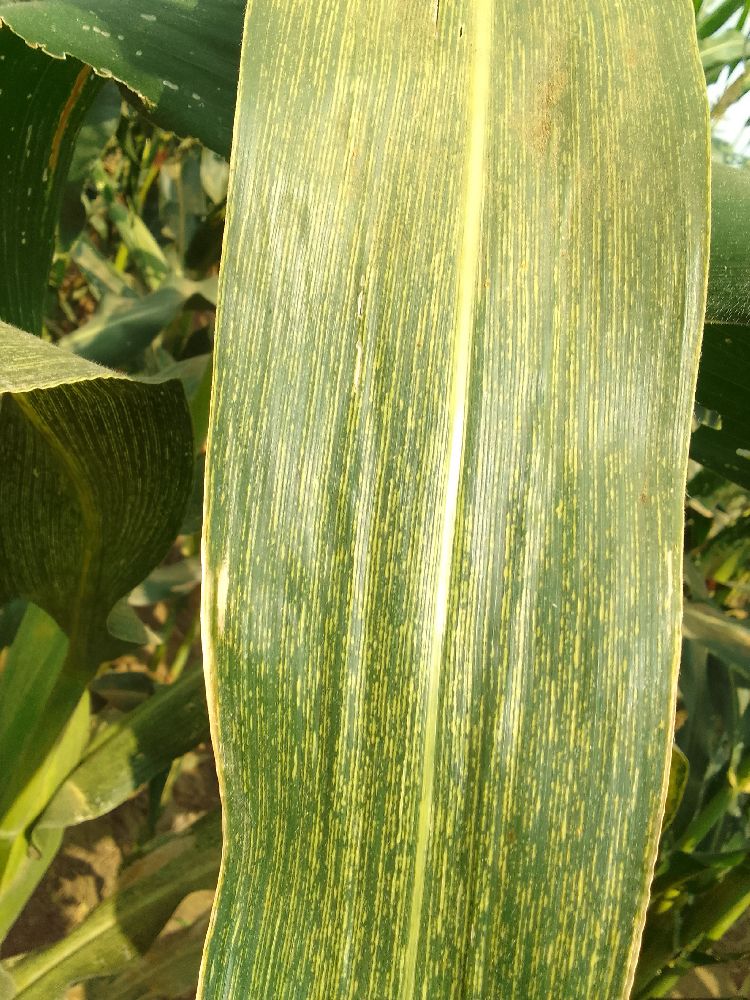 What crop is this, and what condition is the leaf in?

maize, maize streak virus
